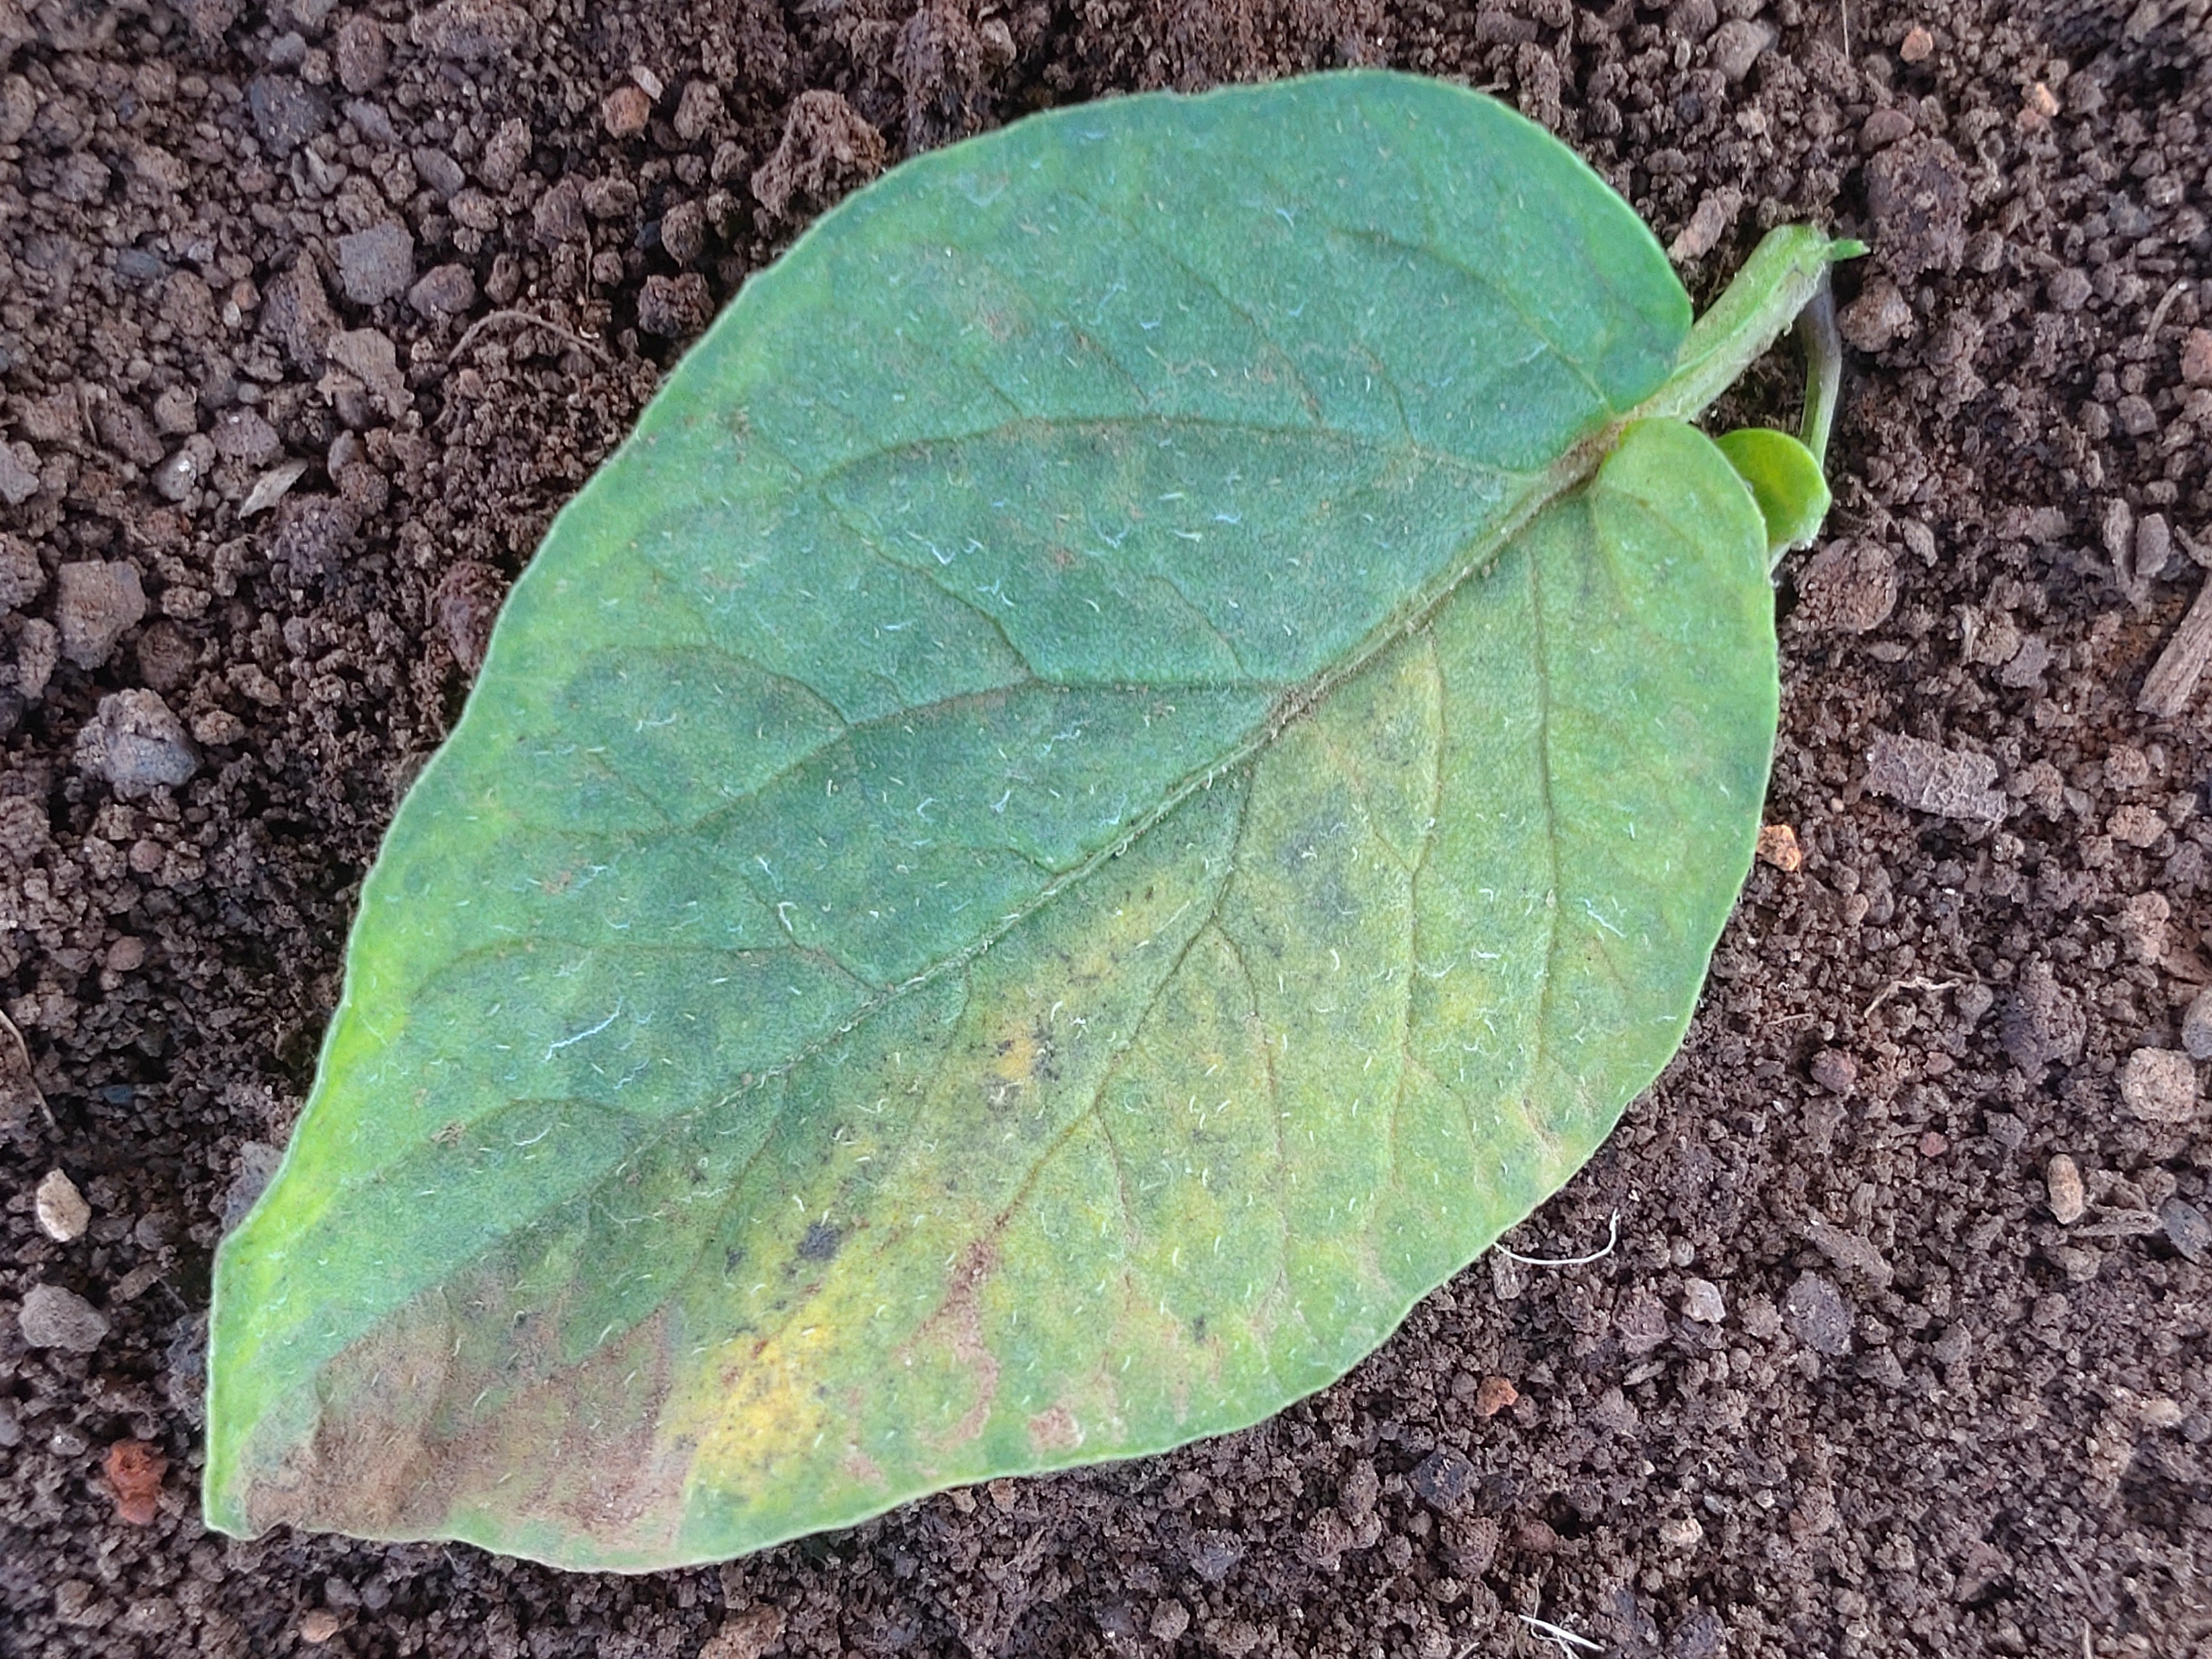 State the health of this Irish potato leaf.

late blight
